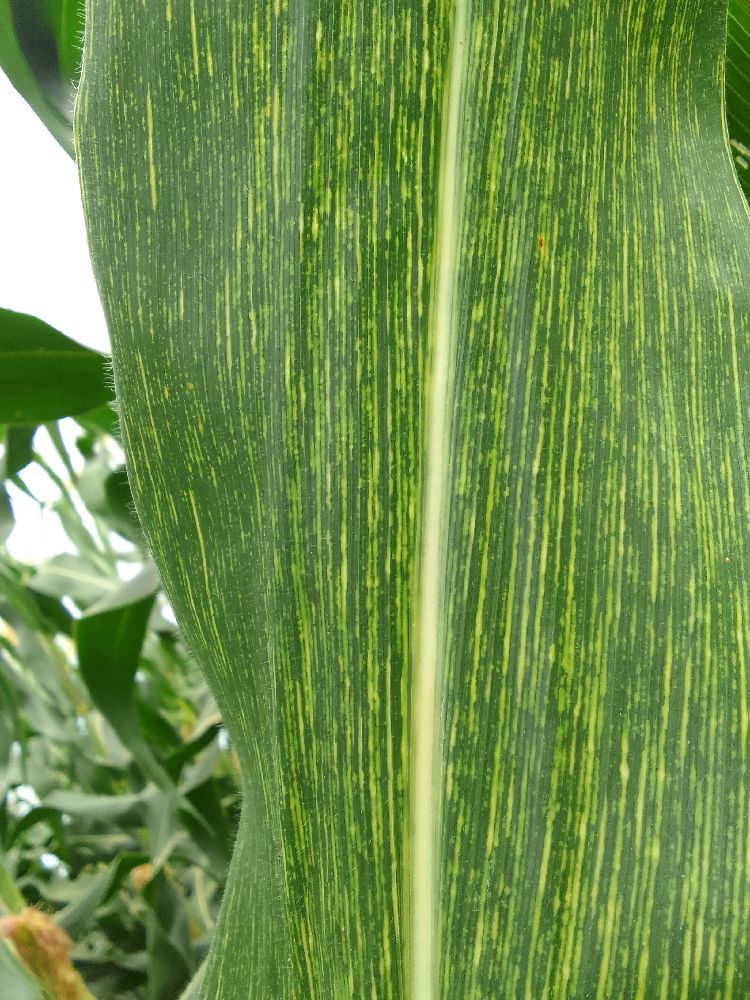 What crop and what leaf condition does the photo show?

maize, maize streak virus
